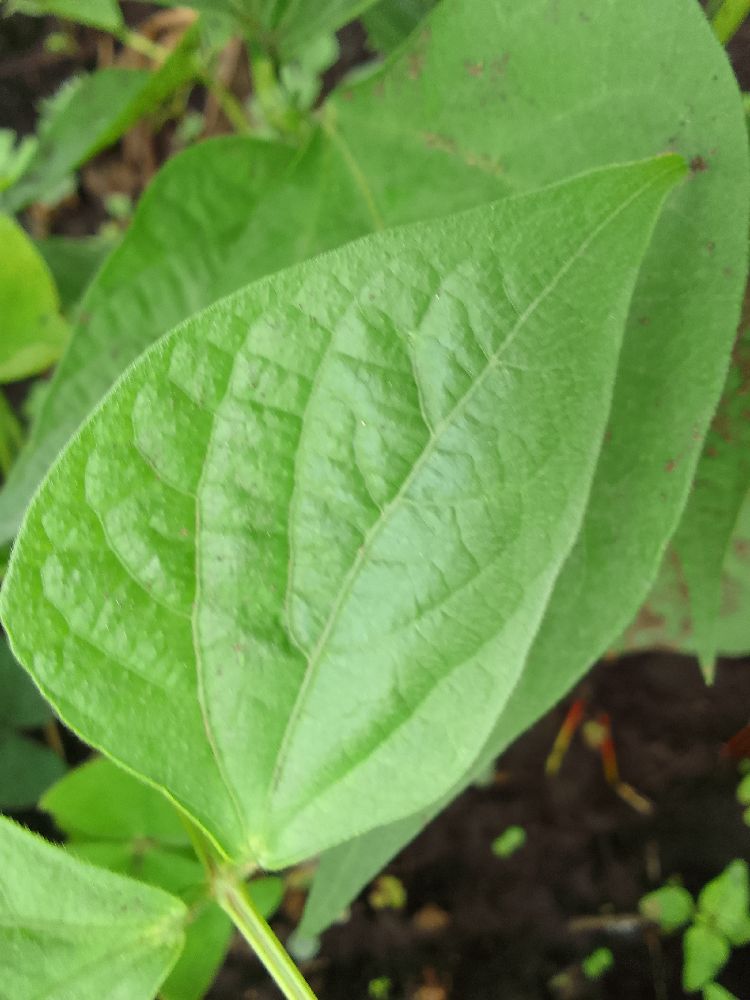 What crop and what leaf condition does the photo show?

common bean, healthy
